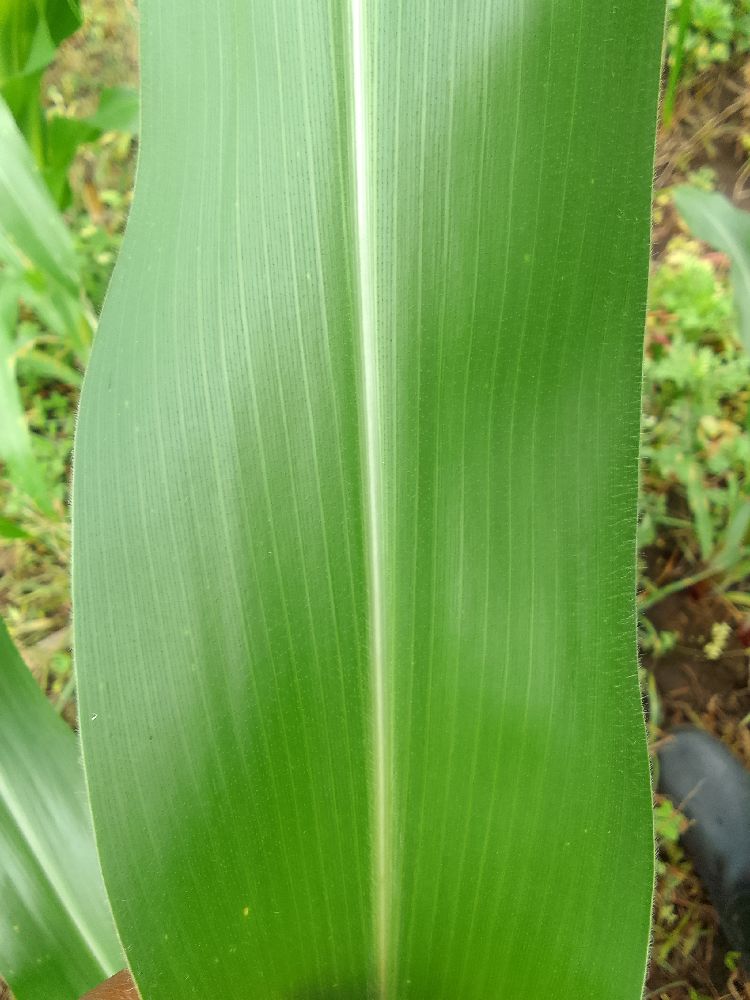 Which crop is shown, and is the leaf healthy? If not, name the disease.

maize, healthy
